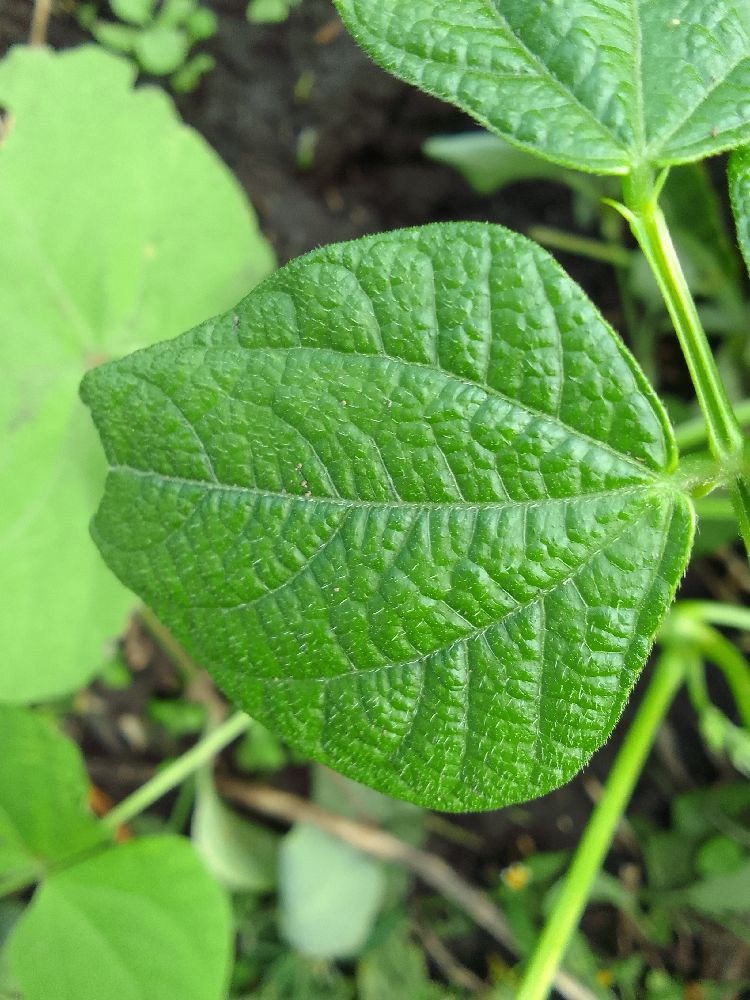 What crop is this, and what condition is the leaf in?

common bean, healthy
